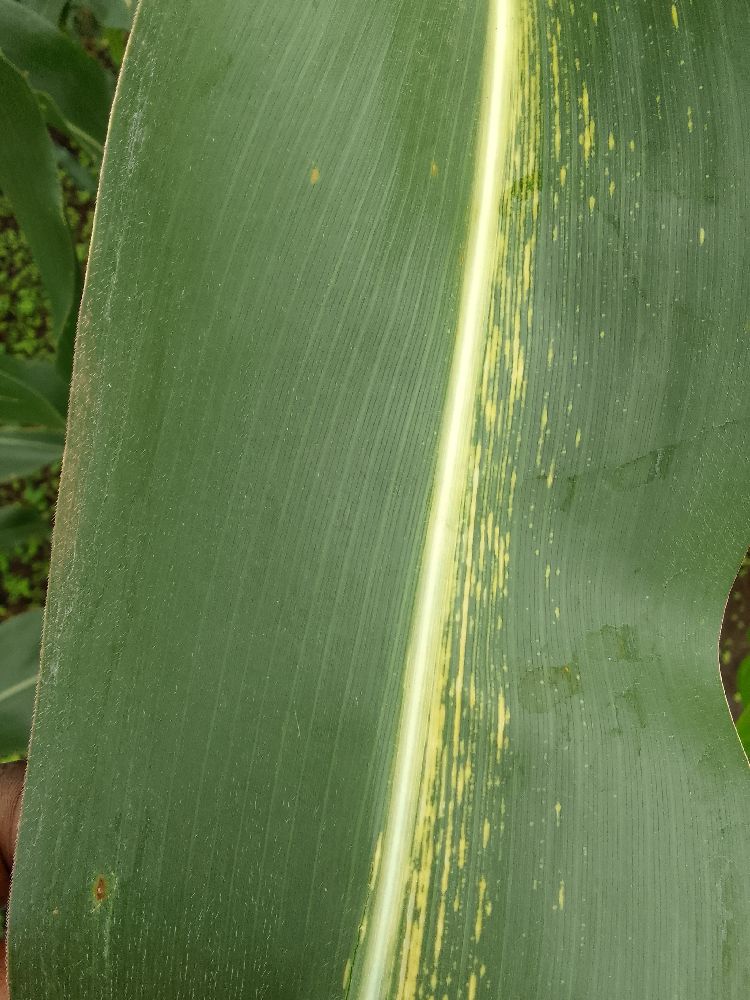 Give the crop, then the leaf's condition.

maize, maize streak virus
